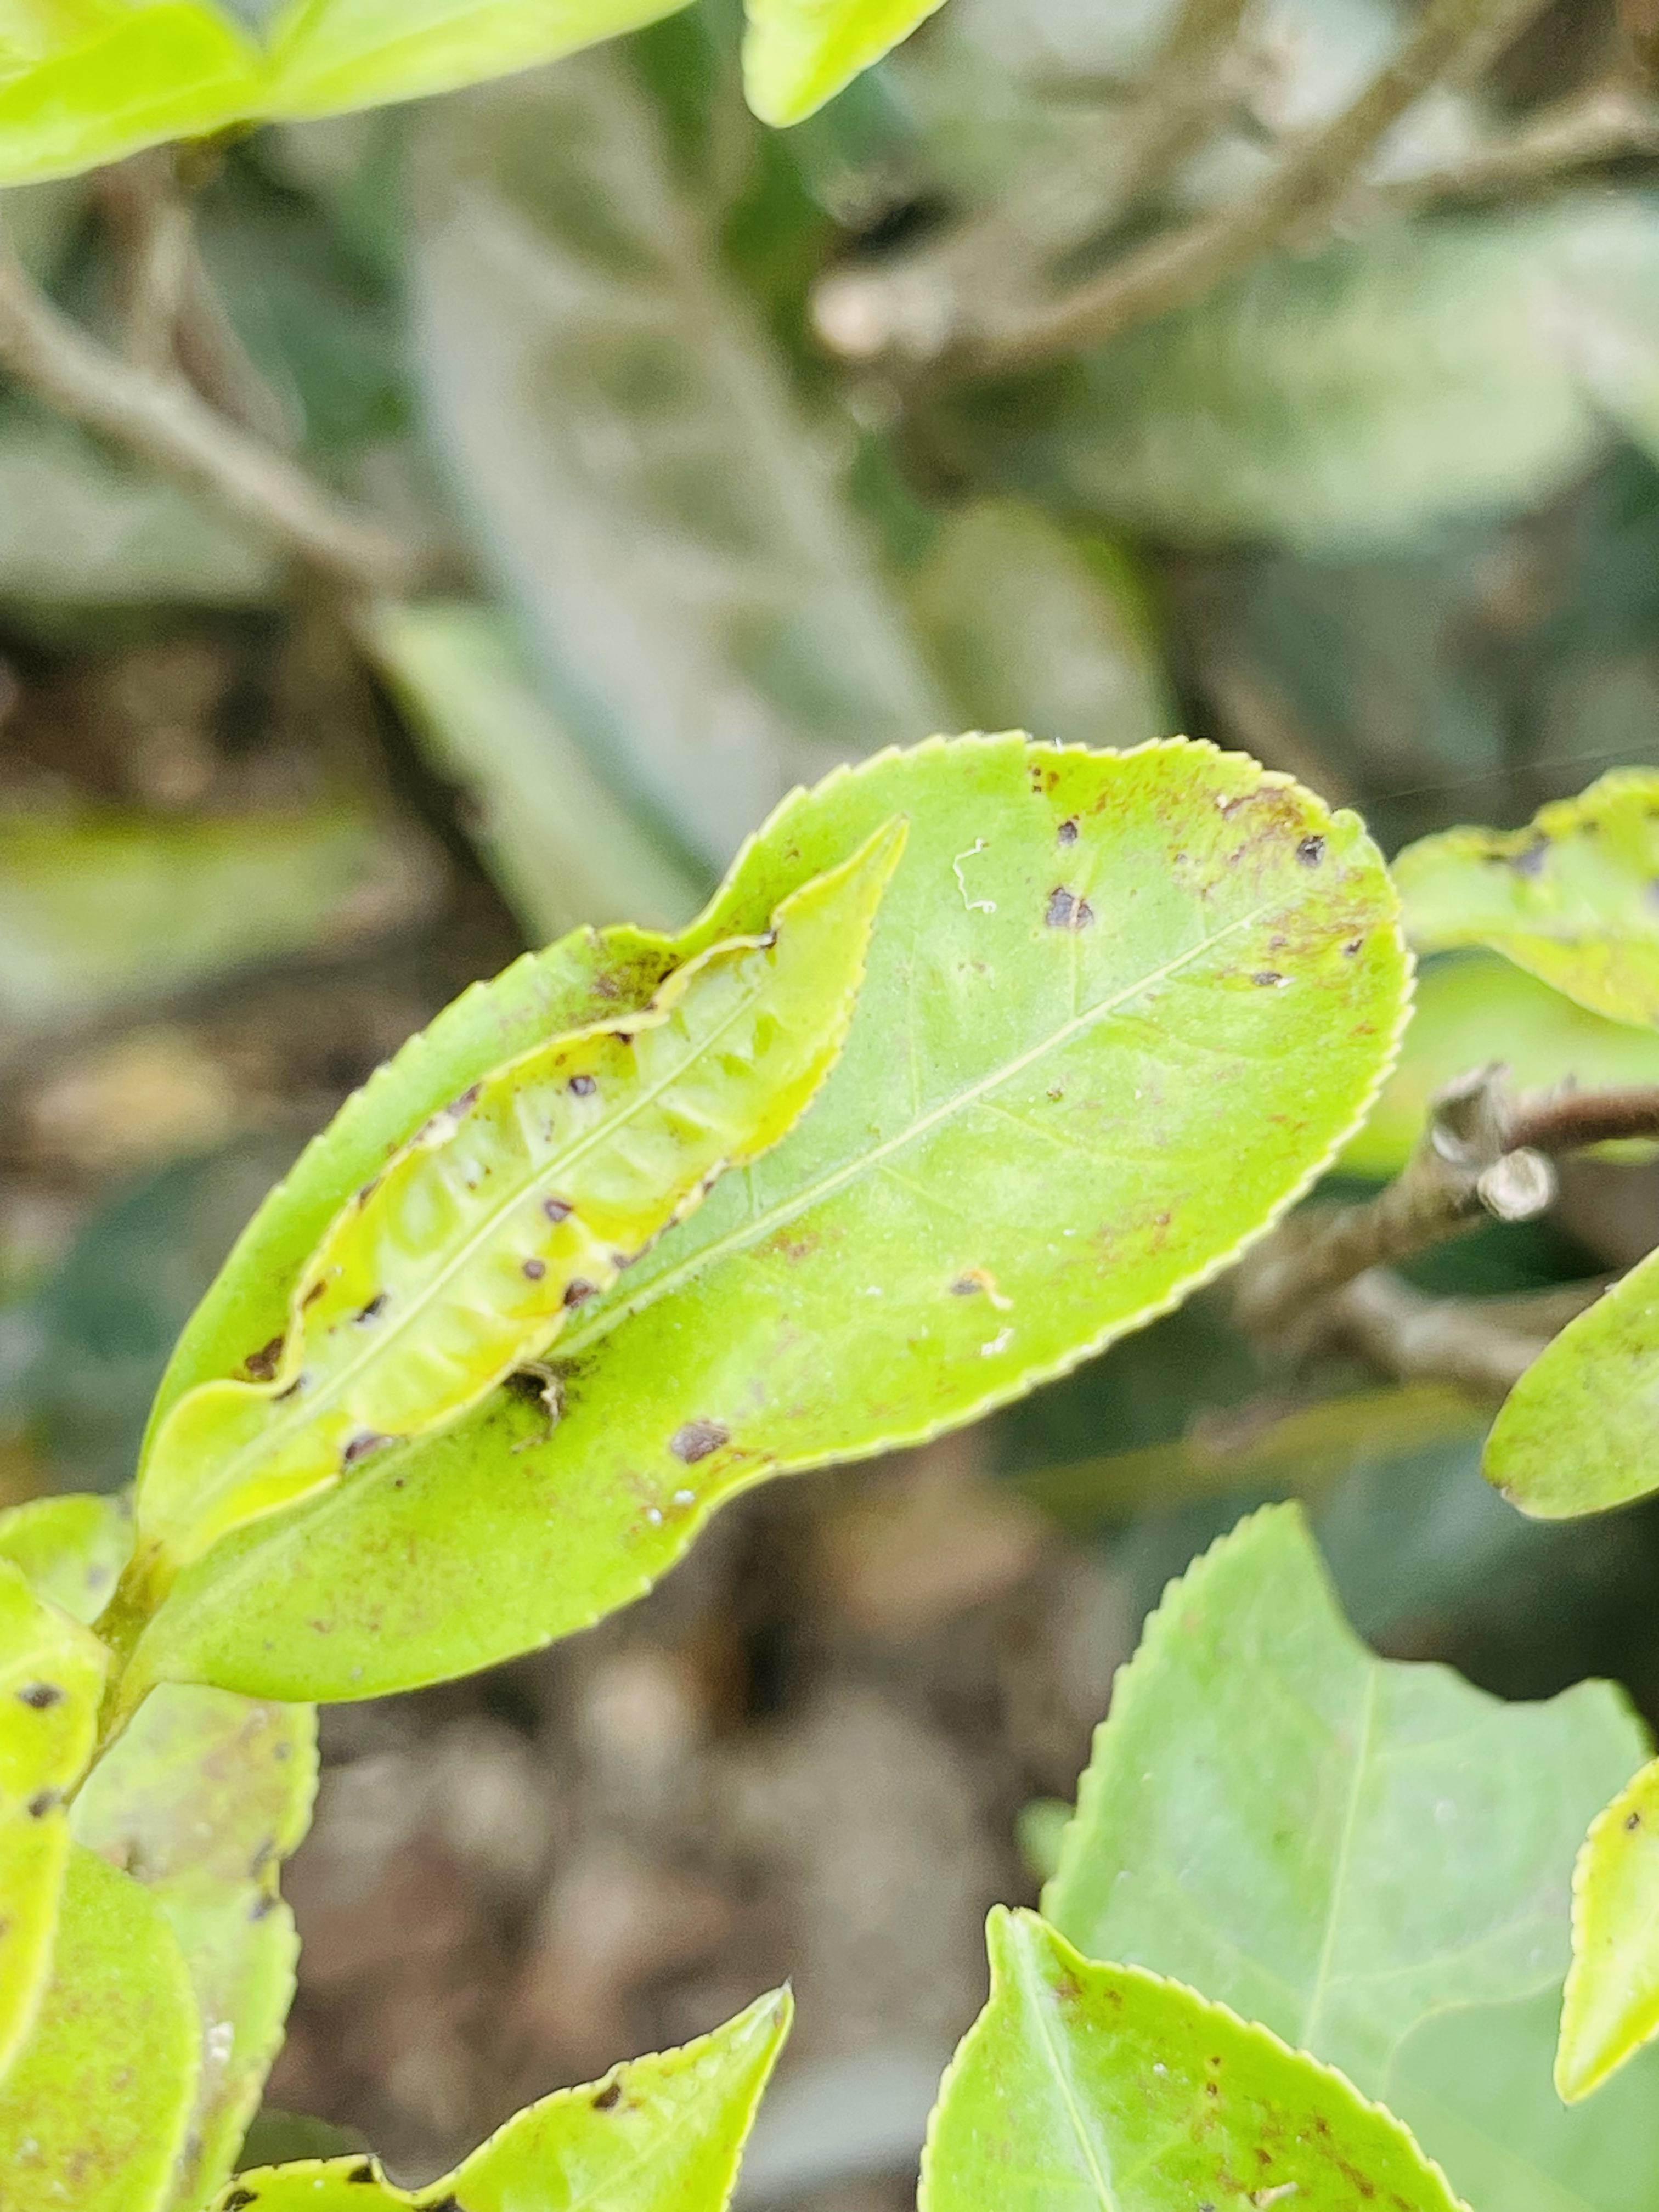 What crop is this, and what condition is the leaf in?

tea, helopeltis
